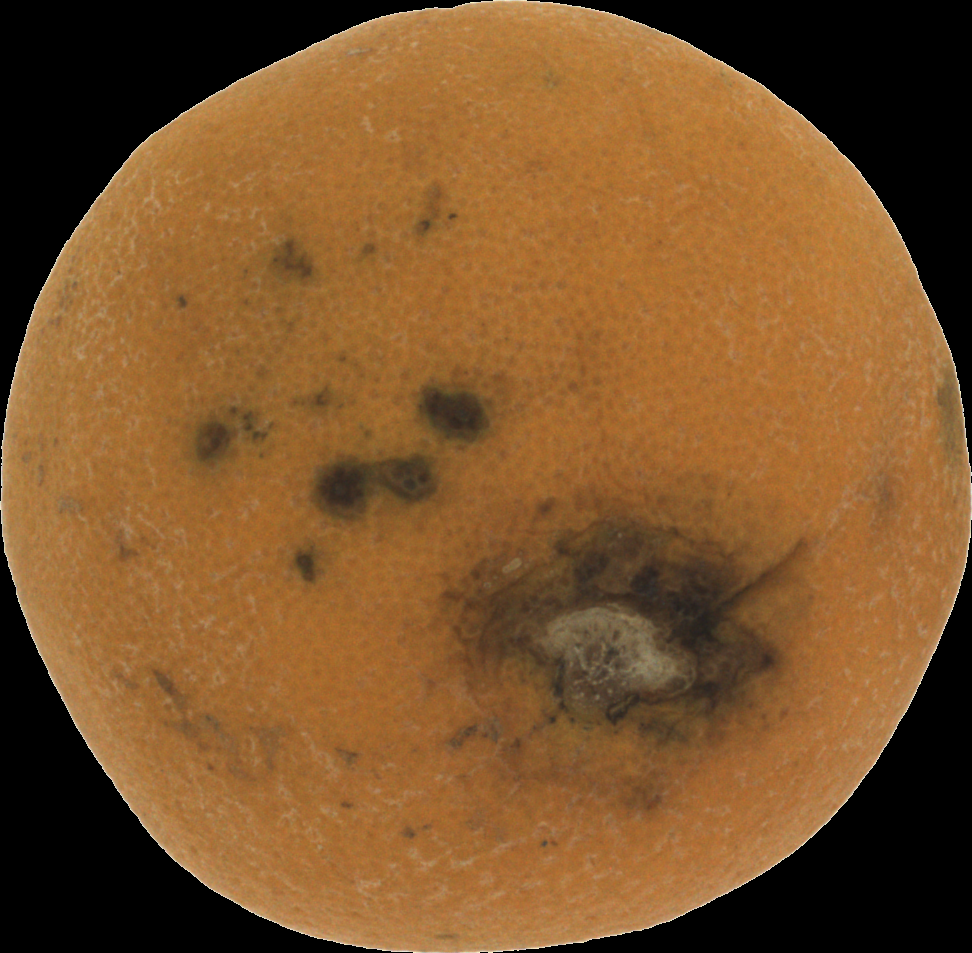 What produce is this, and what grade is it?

orange, bad
